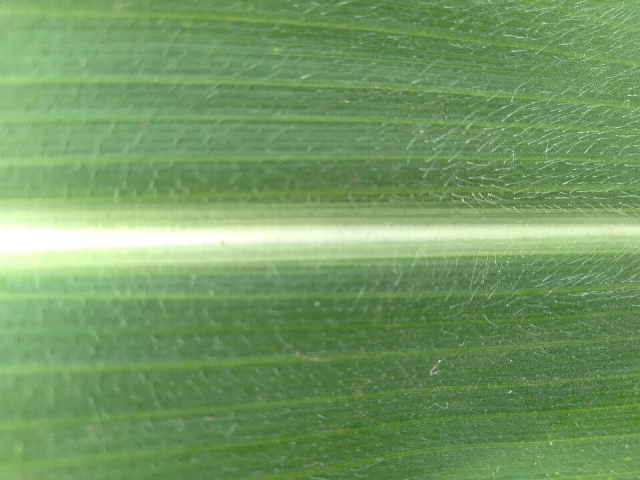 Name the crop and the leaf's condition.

maize, healthy
